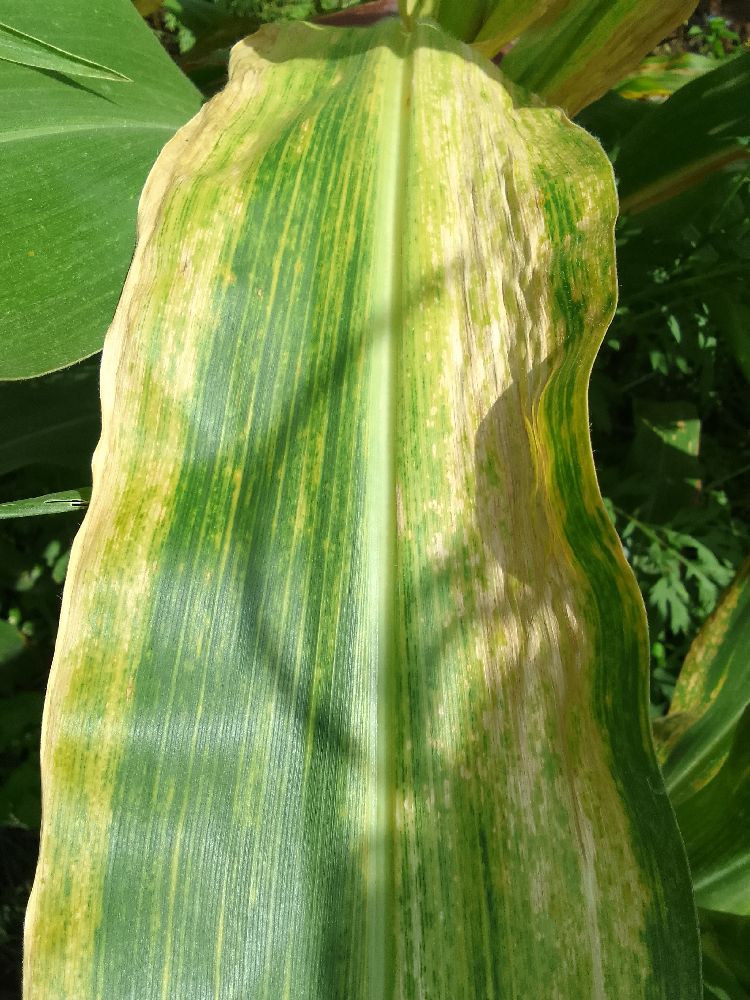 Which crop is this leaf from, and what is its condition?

maize, maize lethal necrosis
